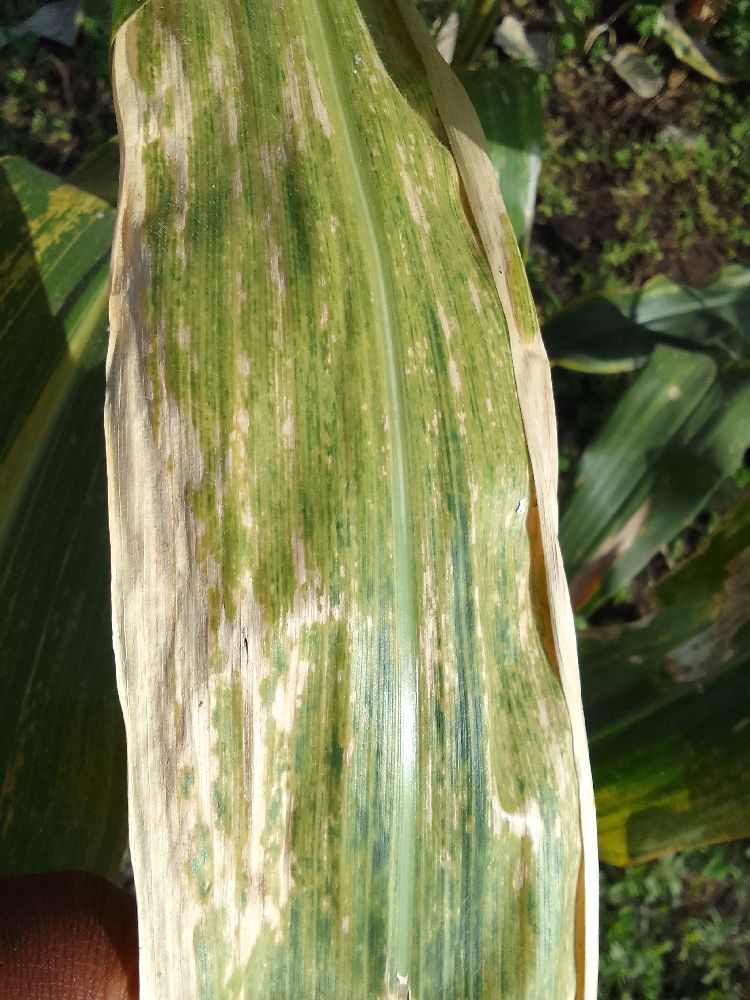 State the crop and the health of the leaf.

maize, maize lethal necrosis
